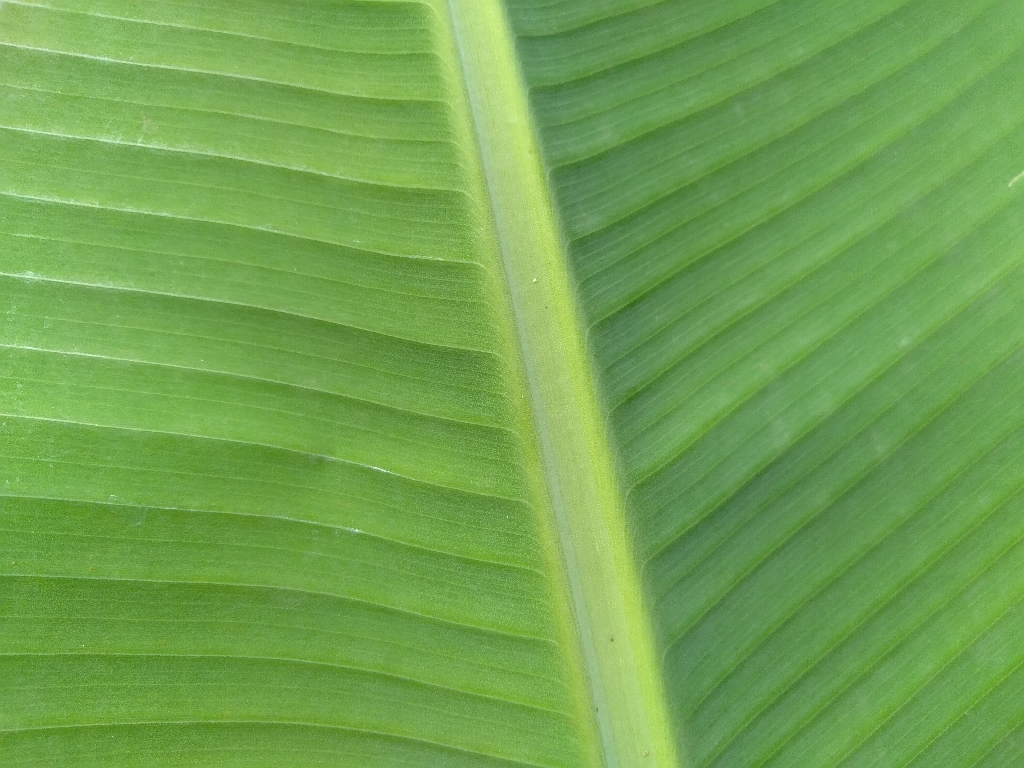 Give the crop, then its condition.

banana, healthy
